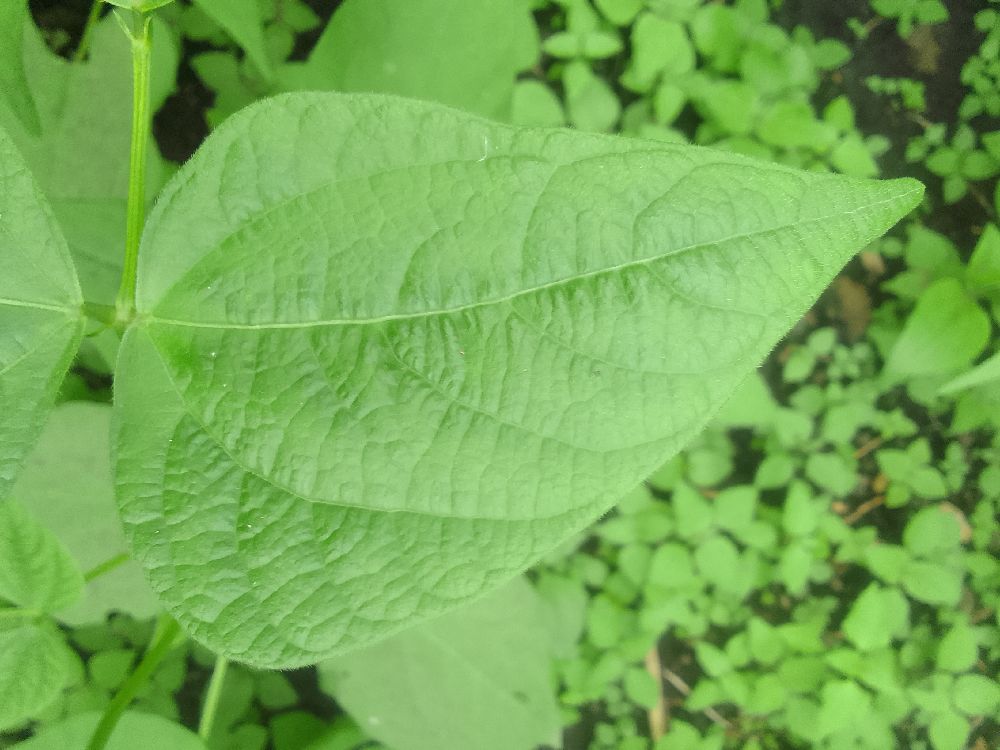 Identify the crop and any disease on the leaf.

common bean, healthy
